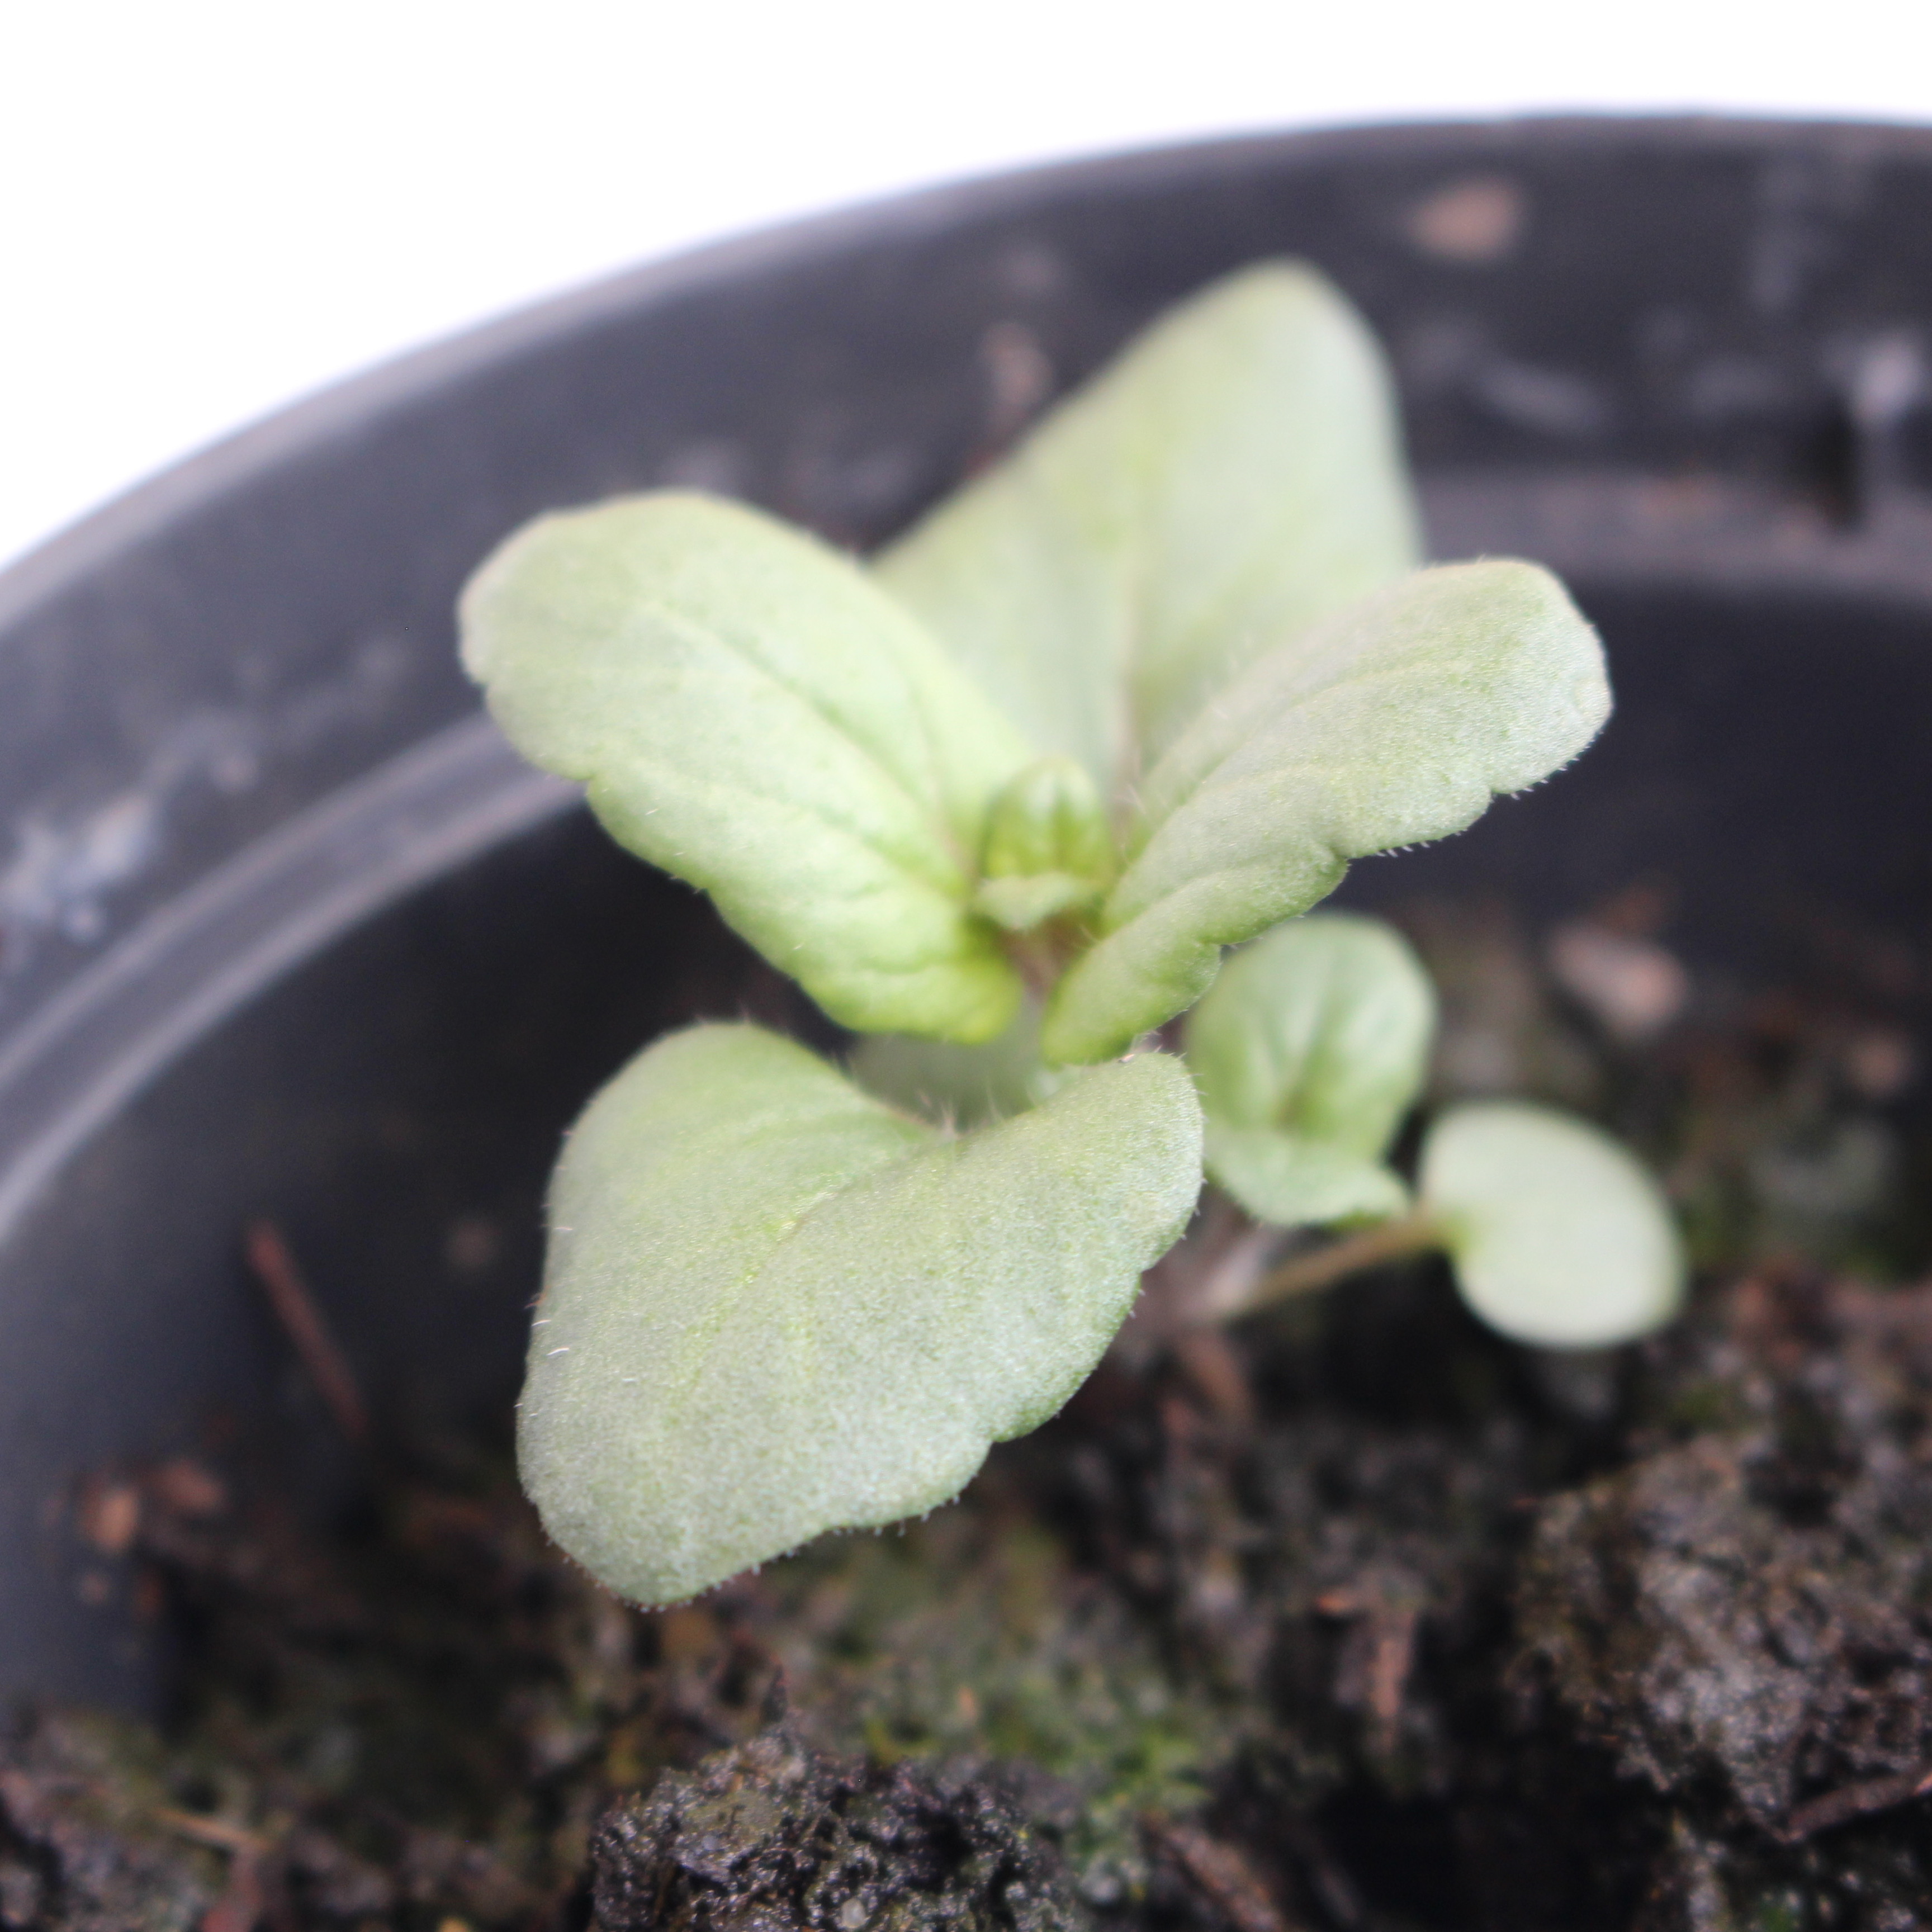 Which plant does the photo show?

Veronica persica
